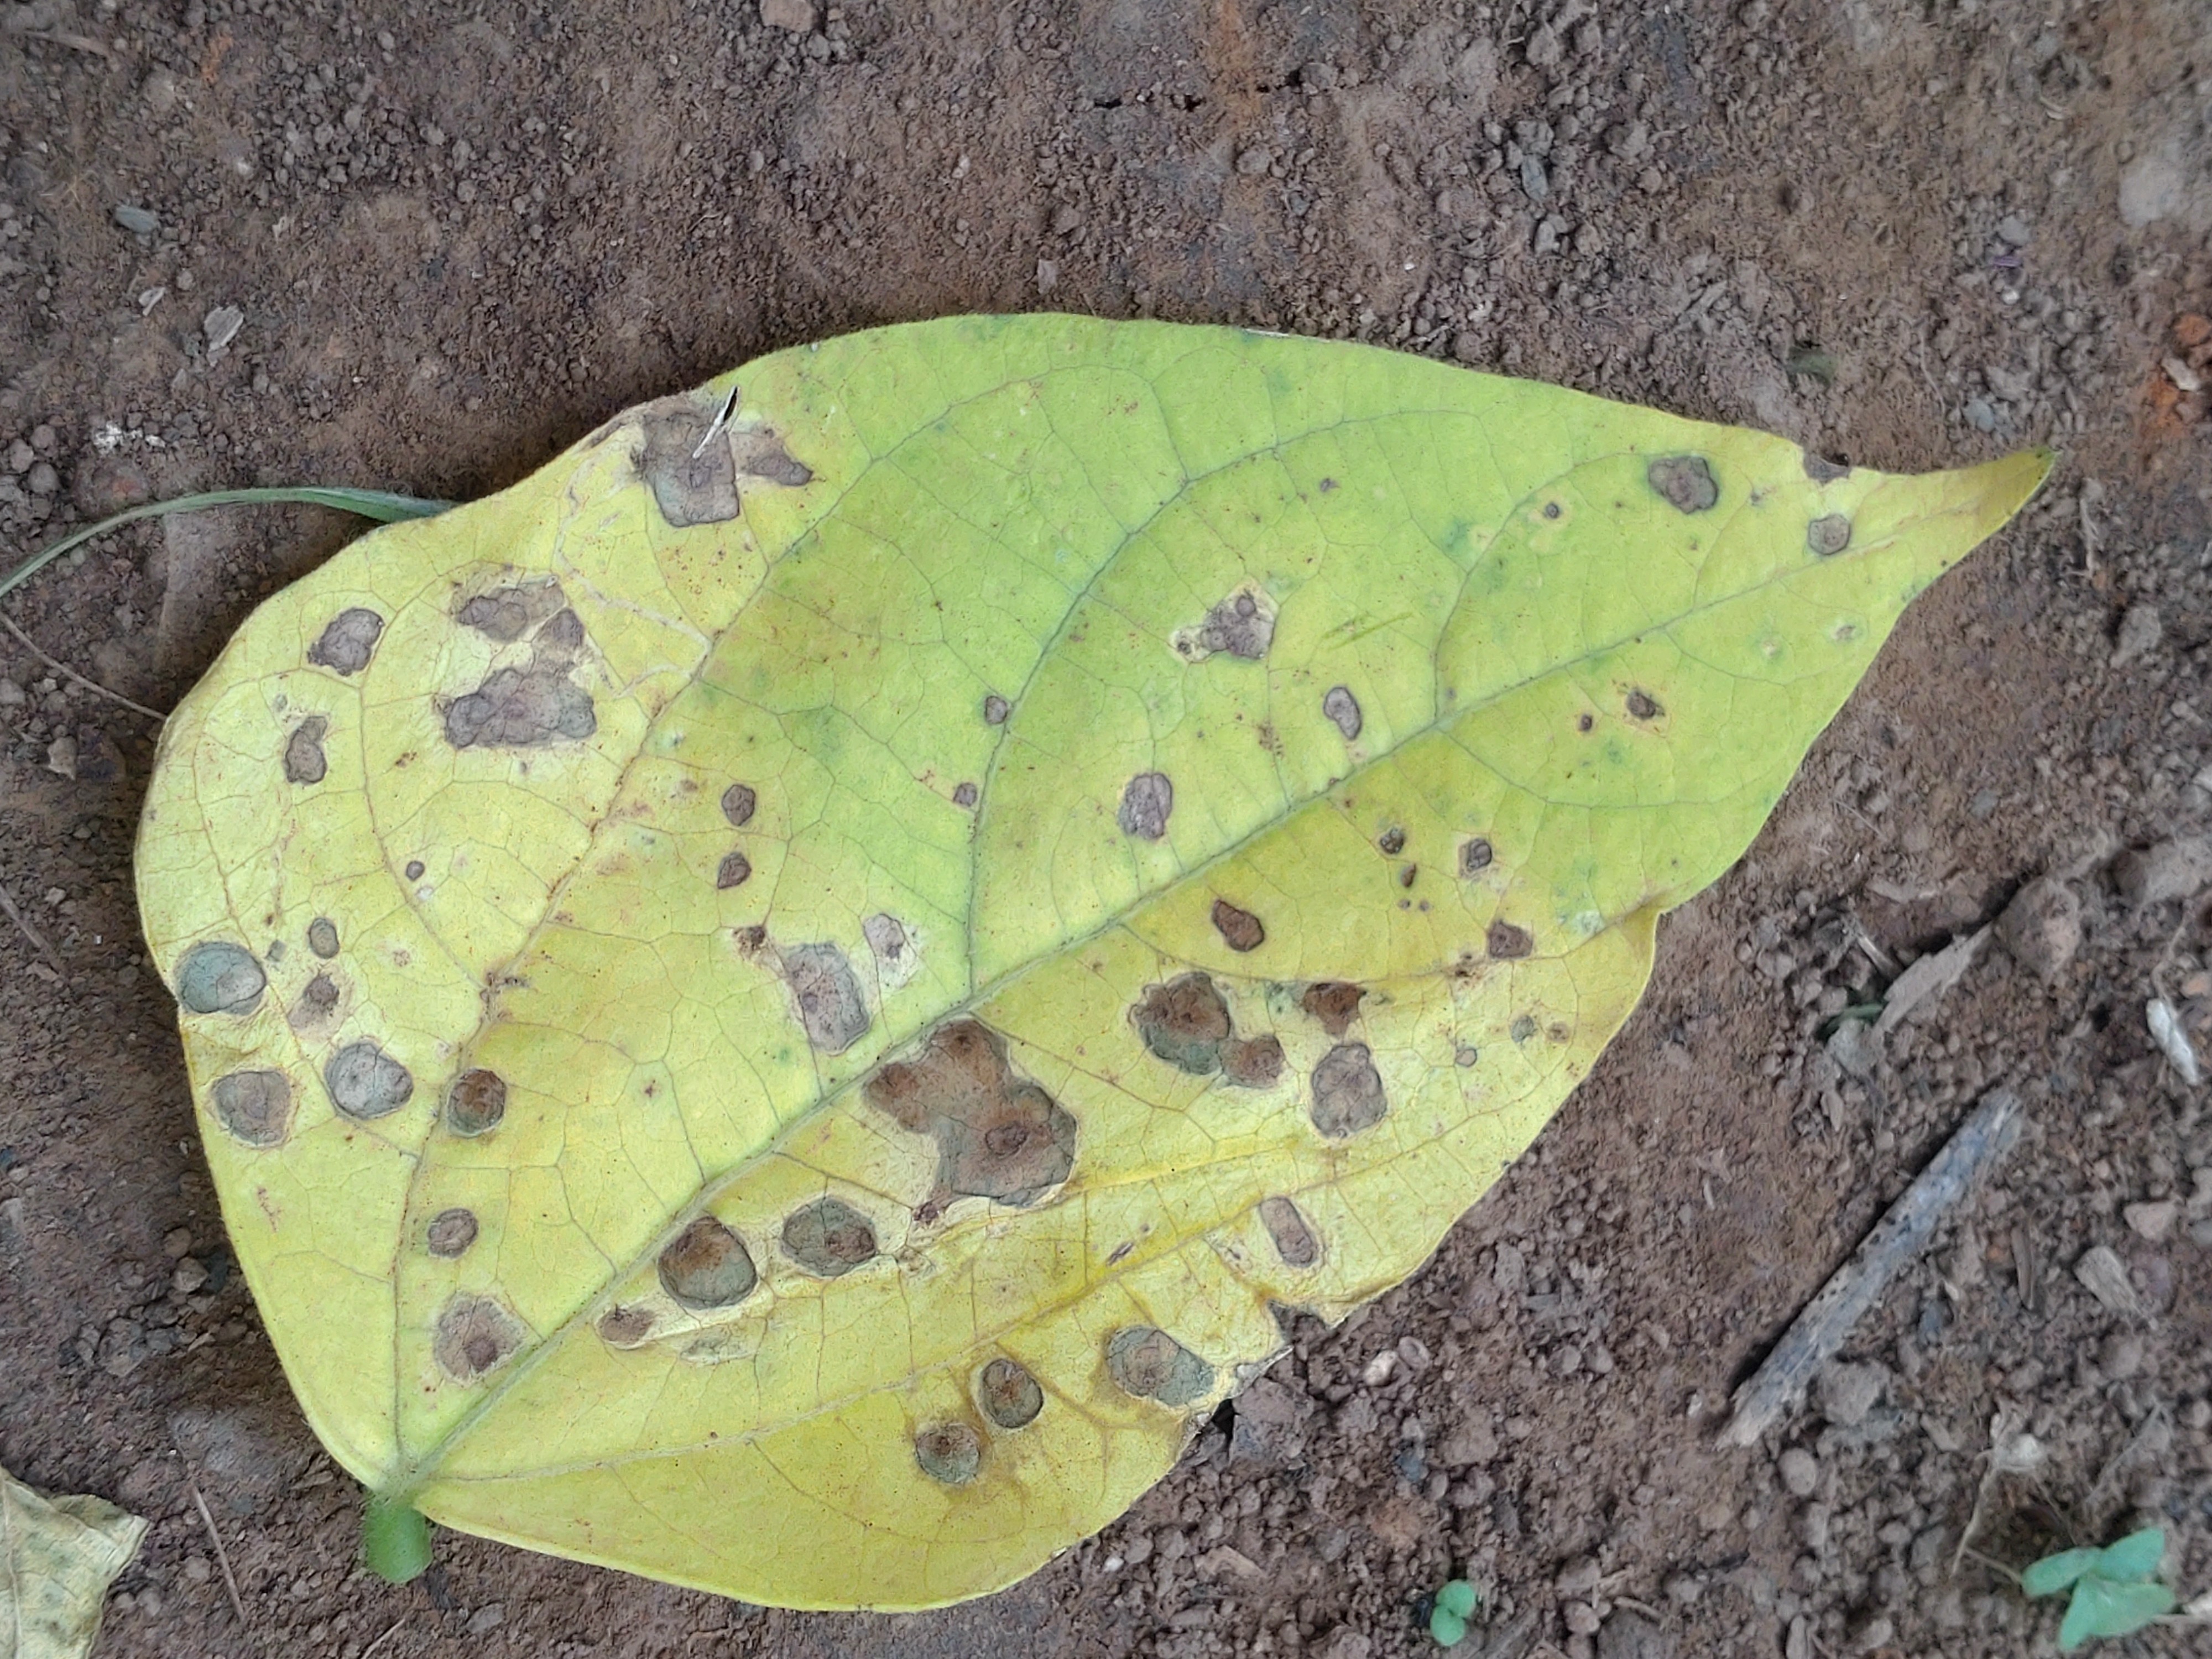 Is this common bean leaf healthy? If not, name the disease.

anthracnose
